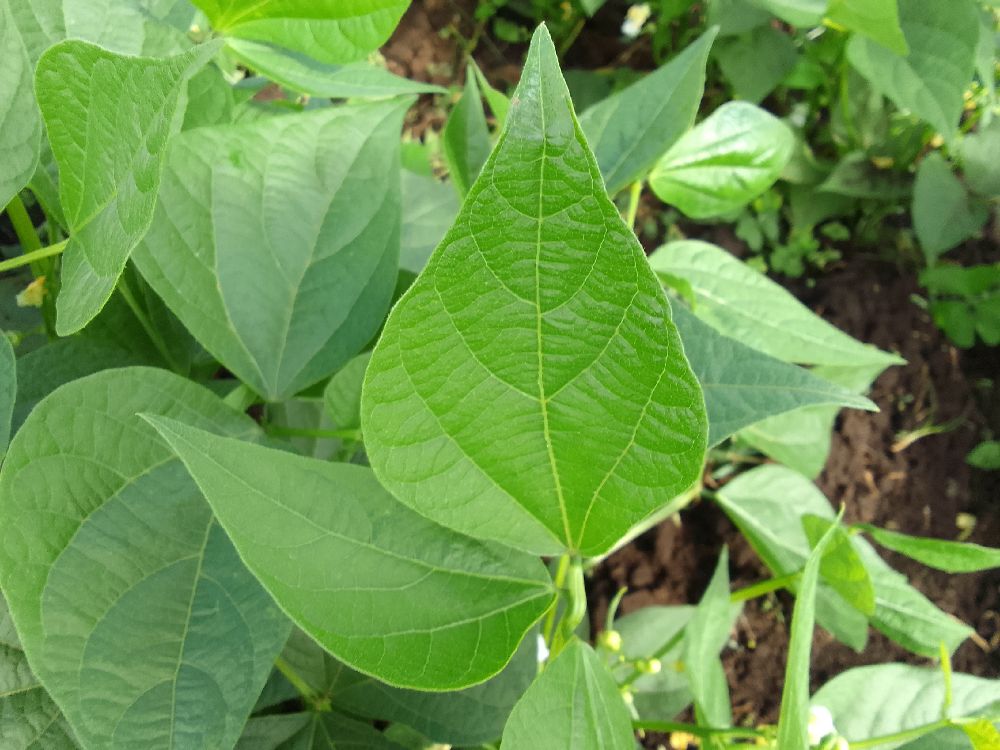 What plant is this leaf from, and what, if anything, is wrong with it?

common bean, healthy
